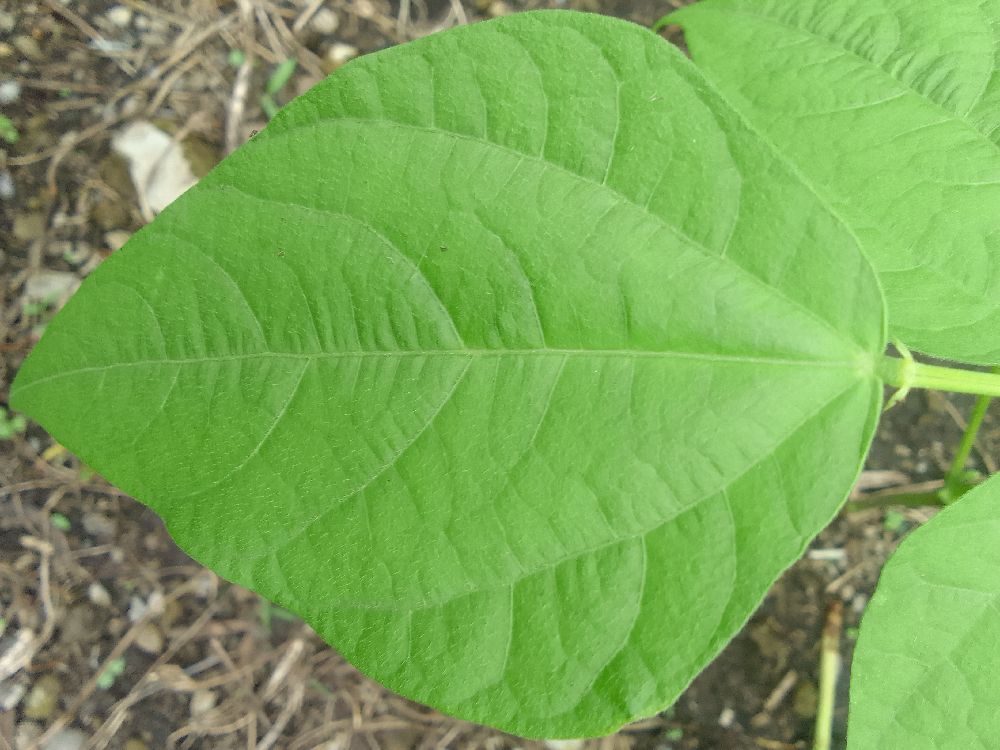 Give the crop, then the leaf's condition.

common bean, healthy
